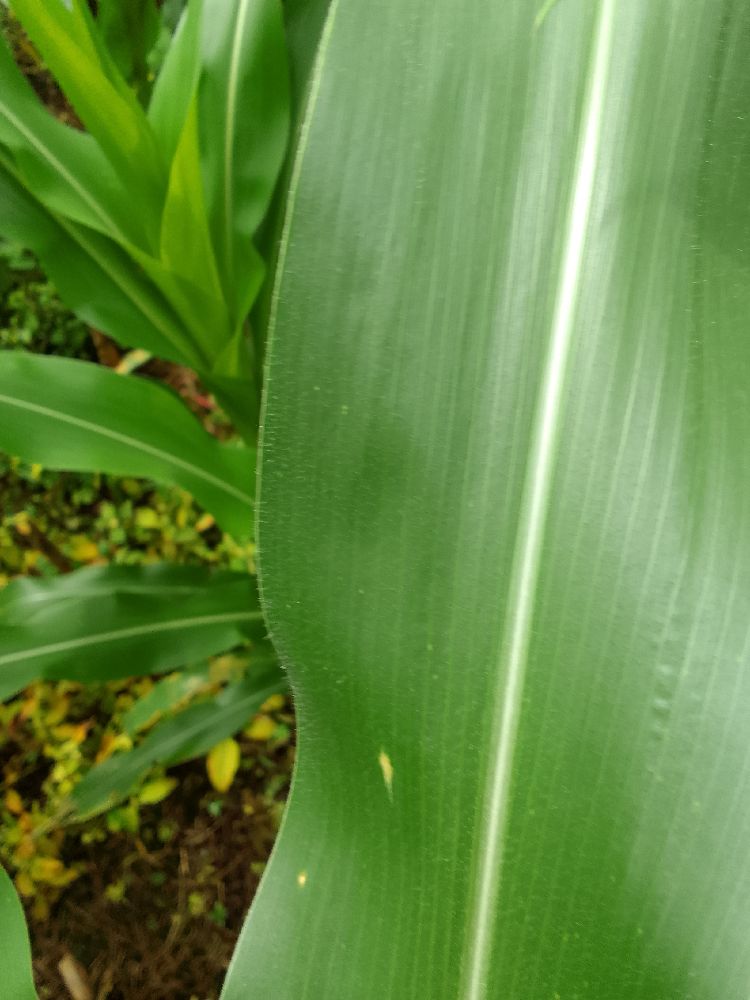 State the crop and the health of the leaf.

maize, healthy
